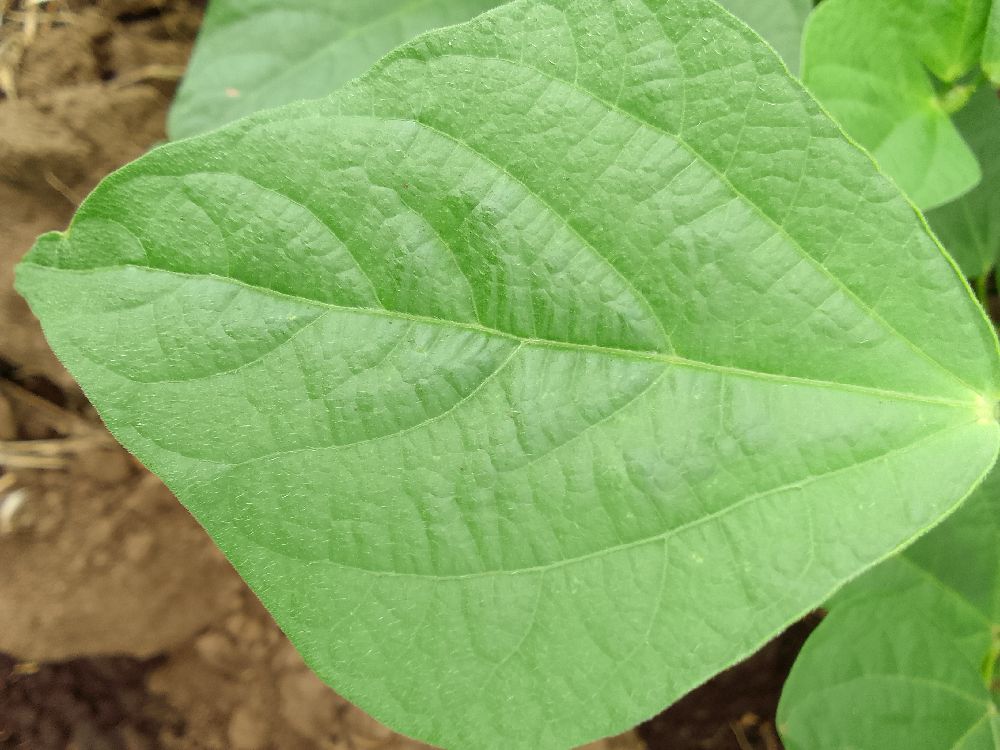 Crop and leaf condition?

common bean, healthy
